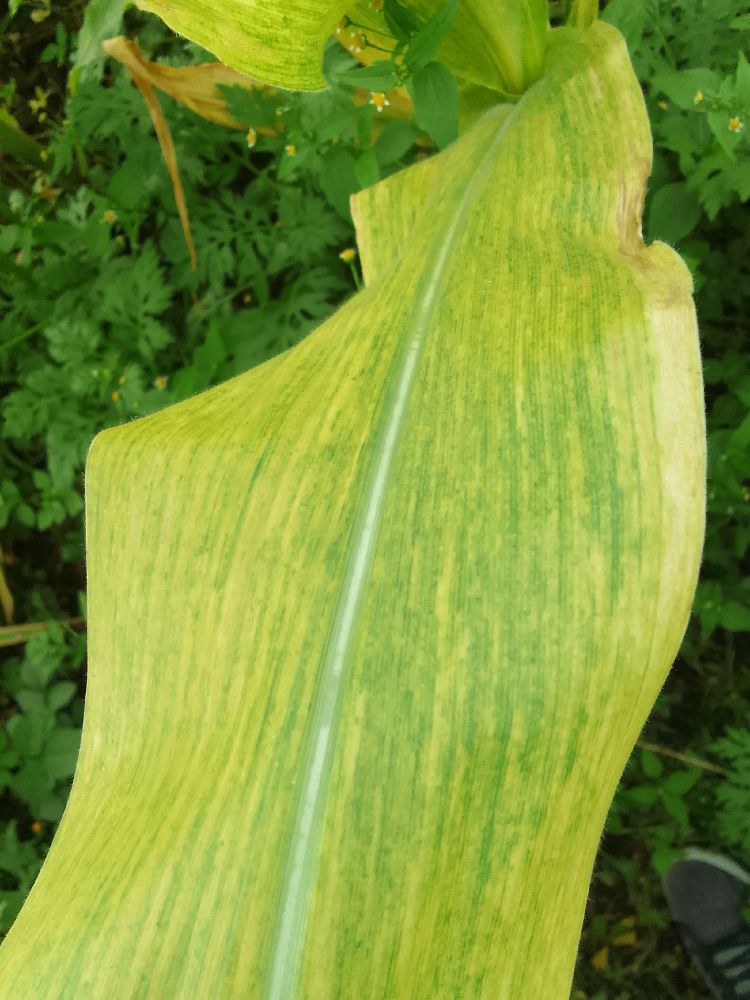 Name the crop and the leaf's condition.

maize, maize lethal necrosis
